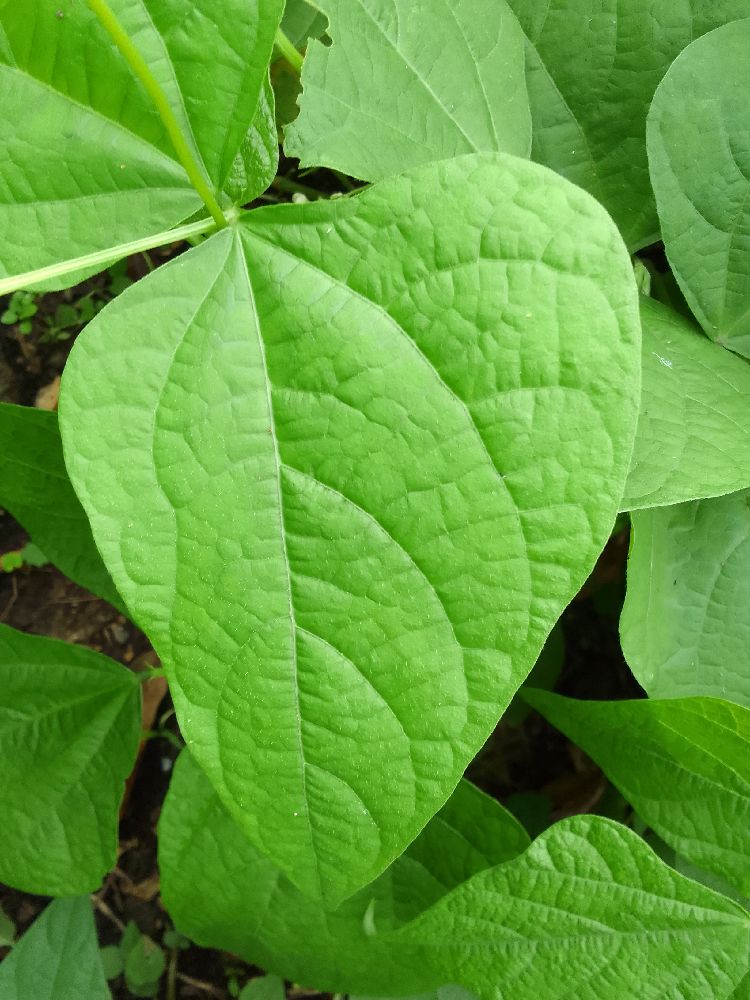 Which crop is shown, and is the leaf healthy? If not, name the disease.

common bean, healthy
